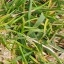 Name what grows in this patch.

grass
